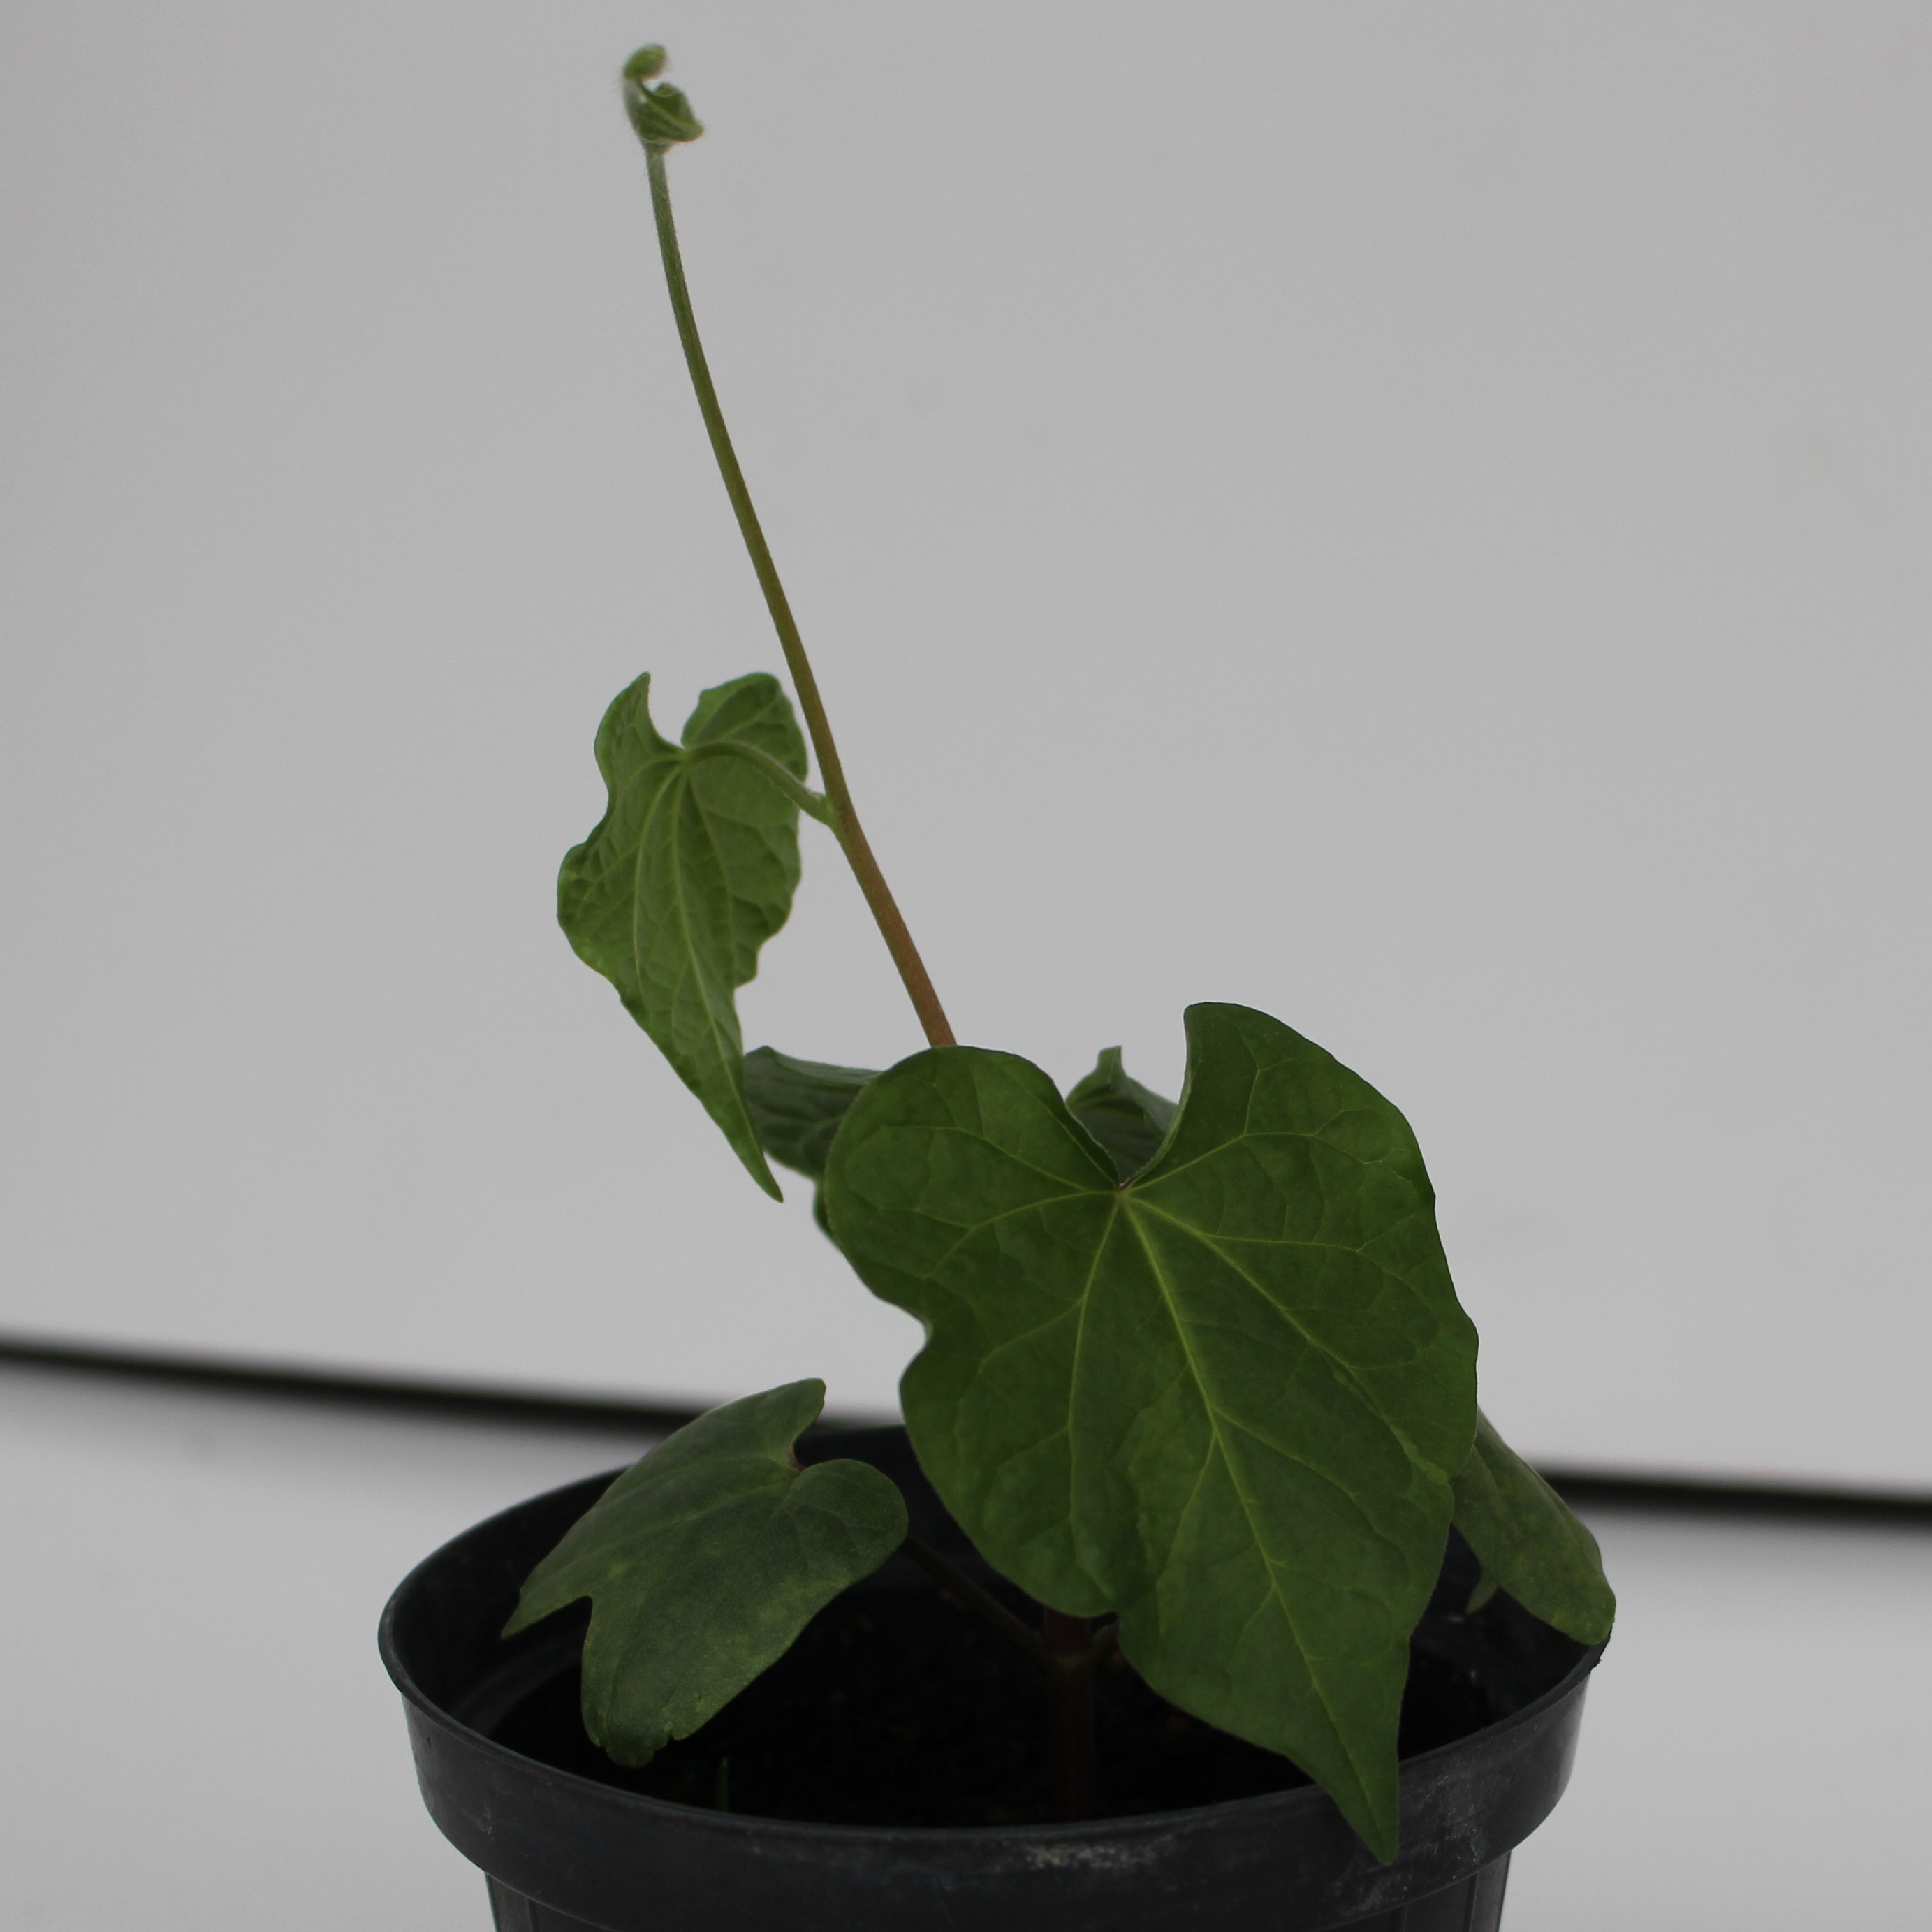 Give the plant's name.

Convolvulus arvensis
